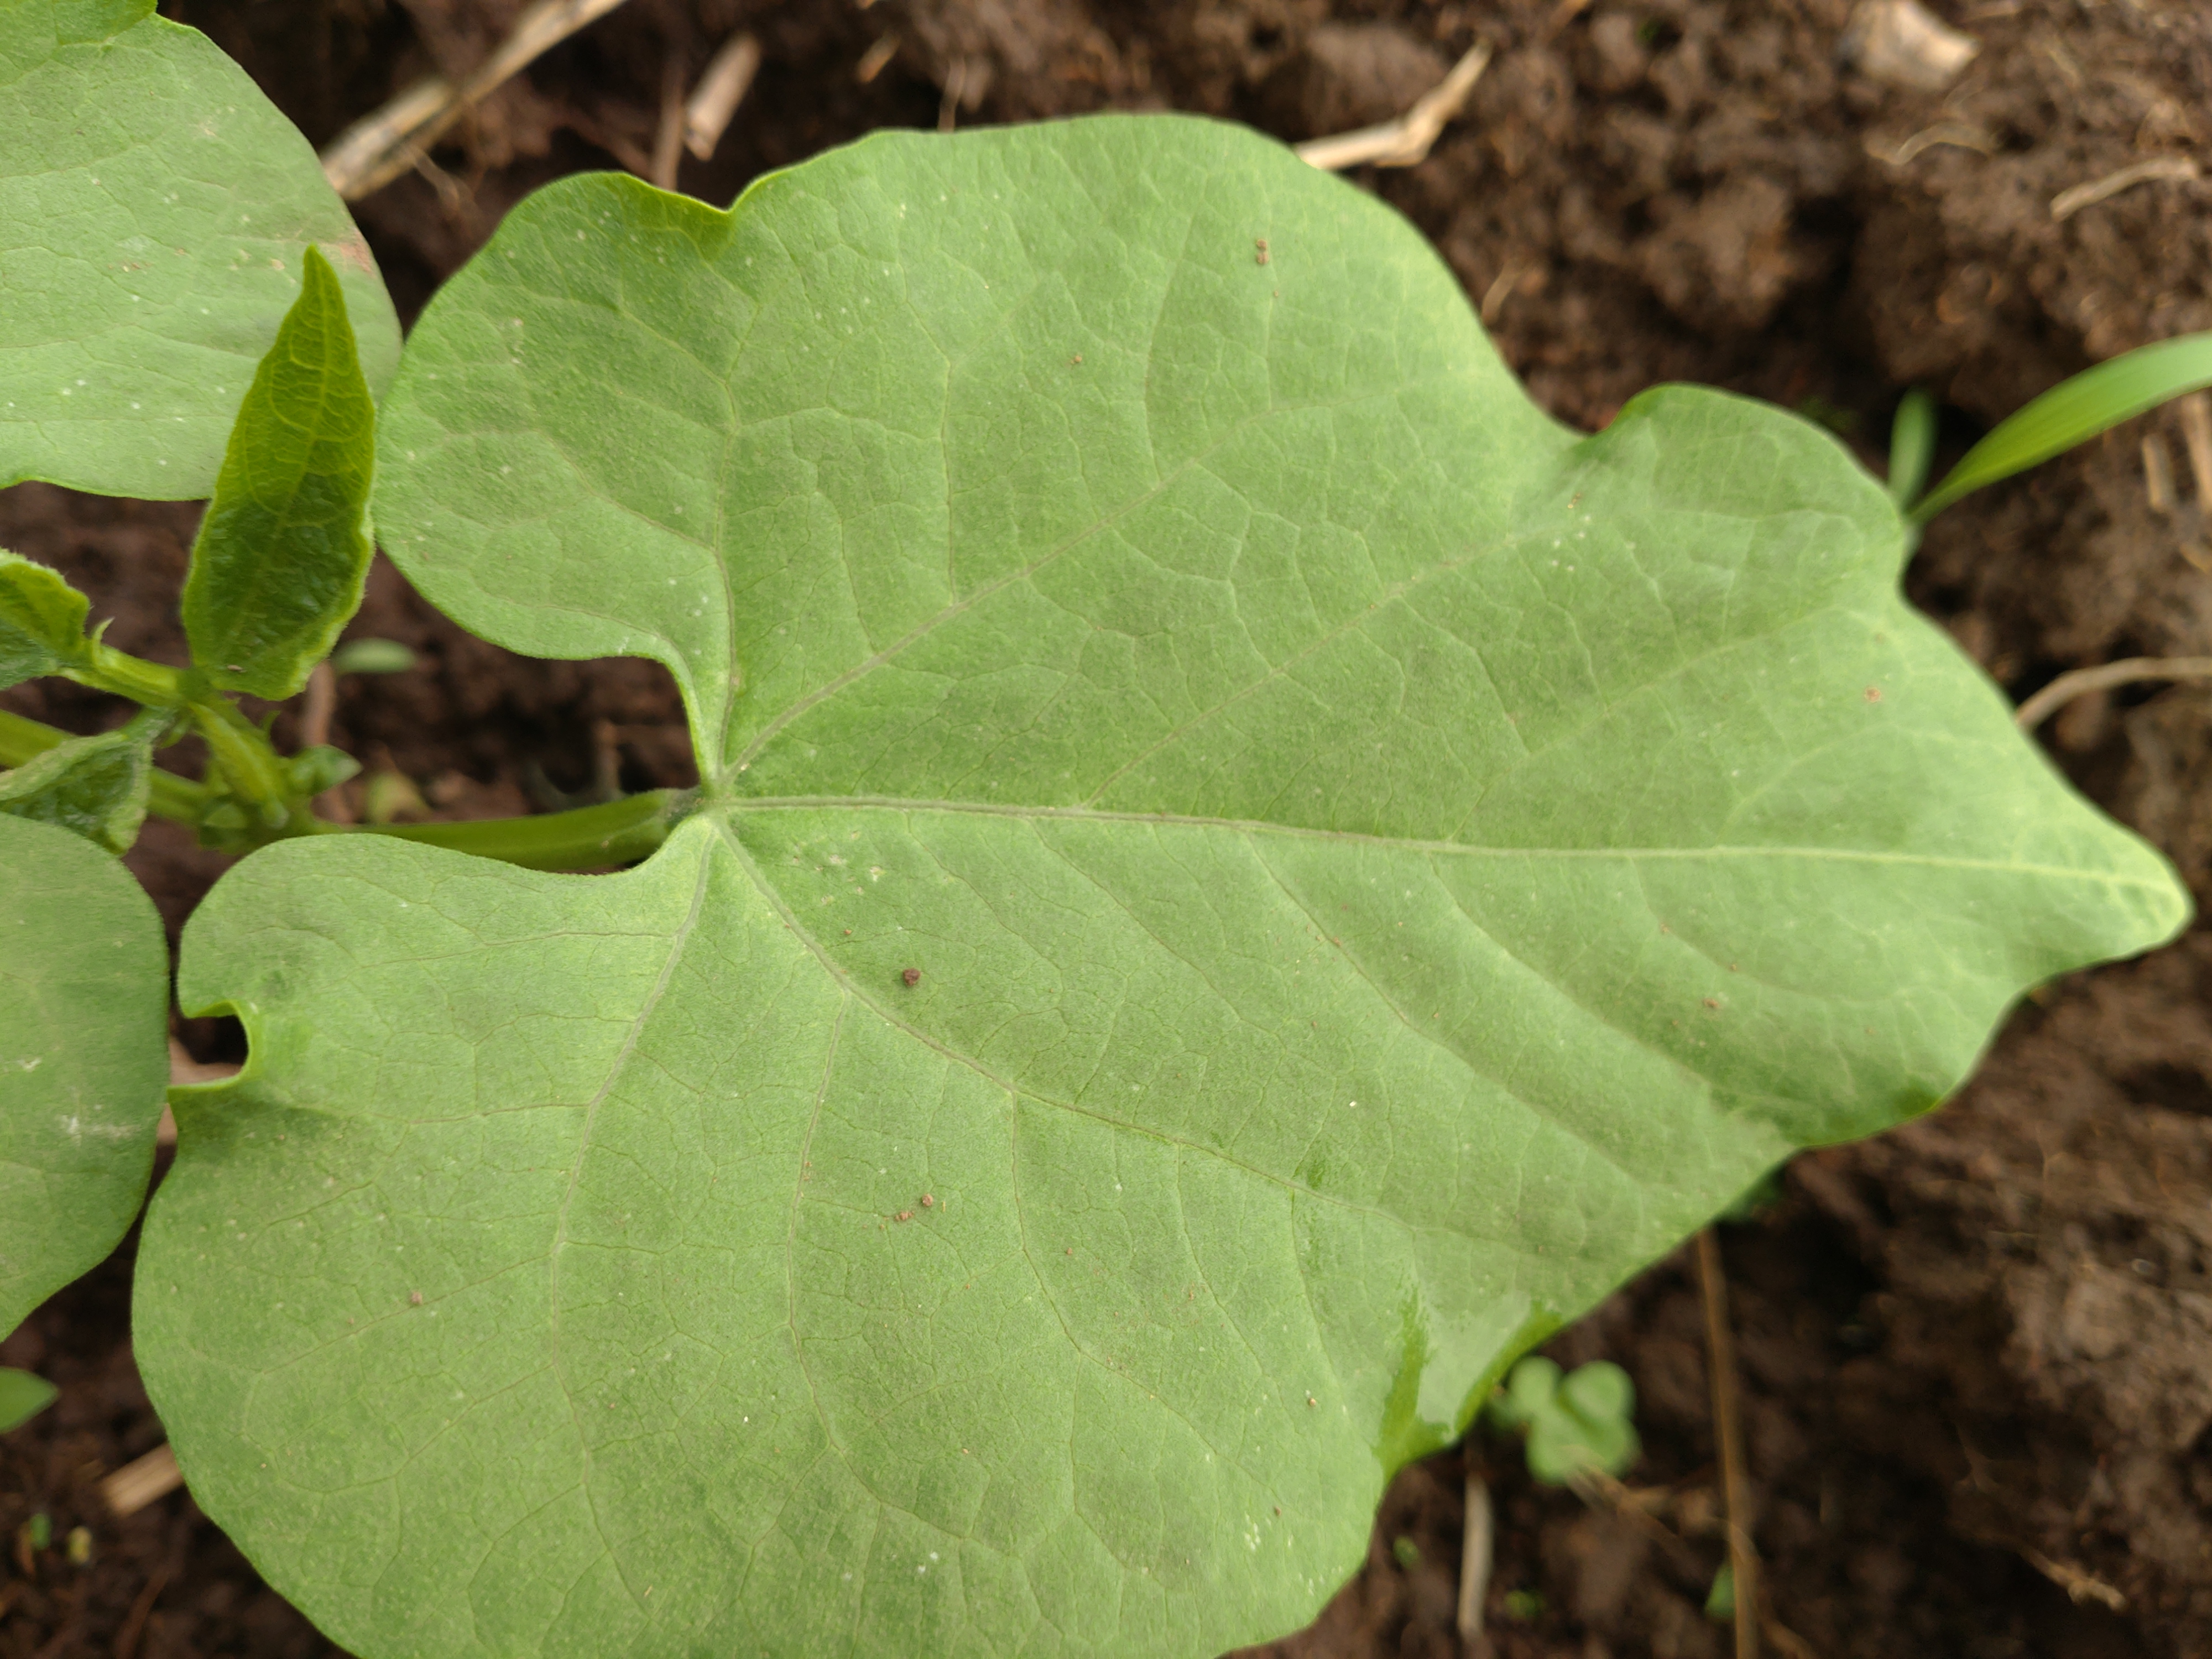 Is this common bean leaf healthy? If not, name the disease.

healthy
